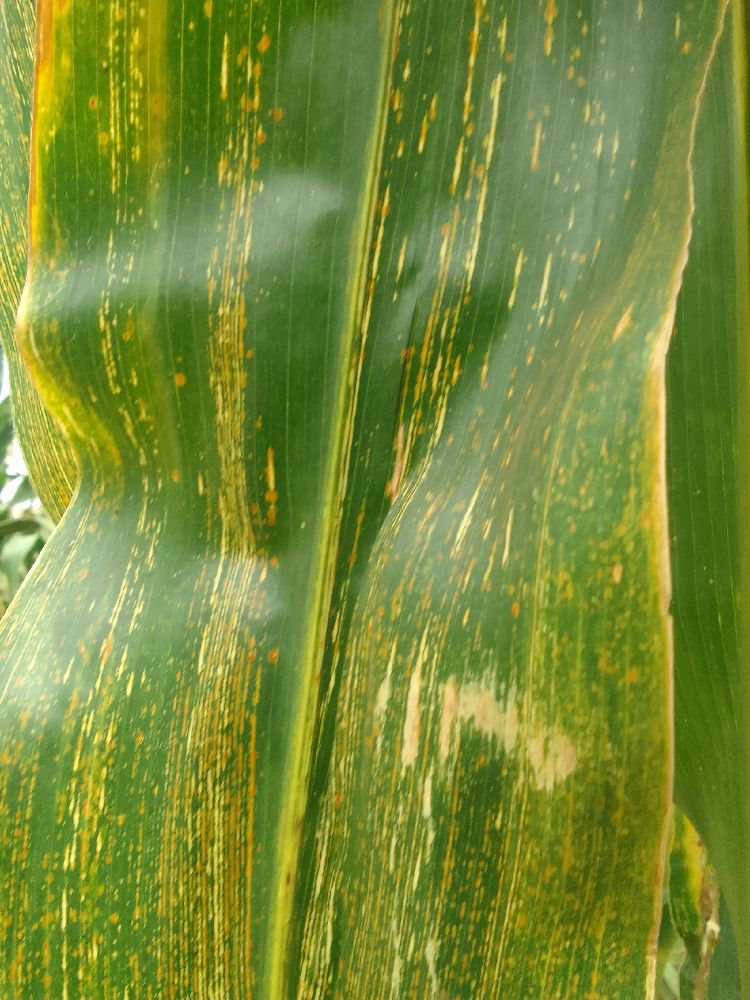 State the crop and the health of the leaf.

maize, maize streak virus
